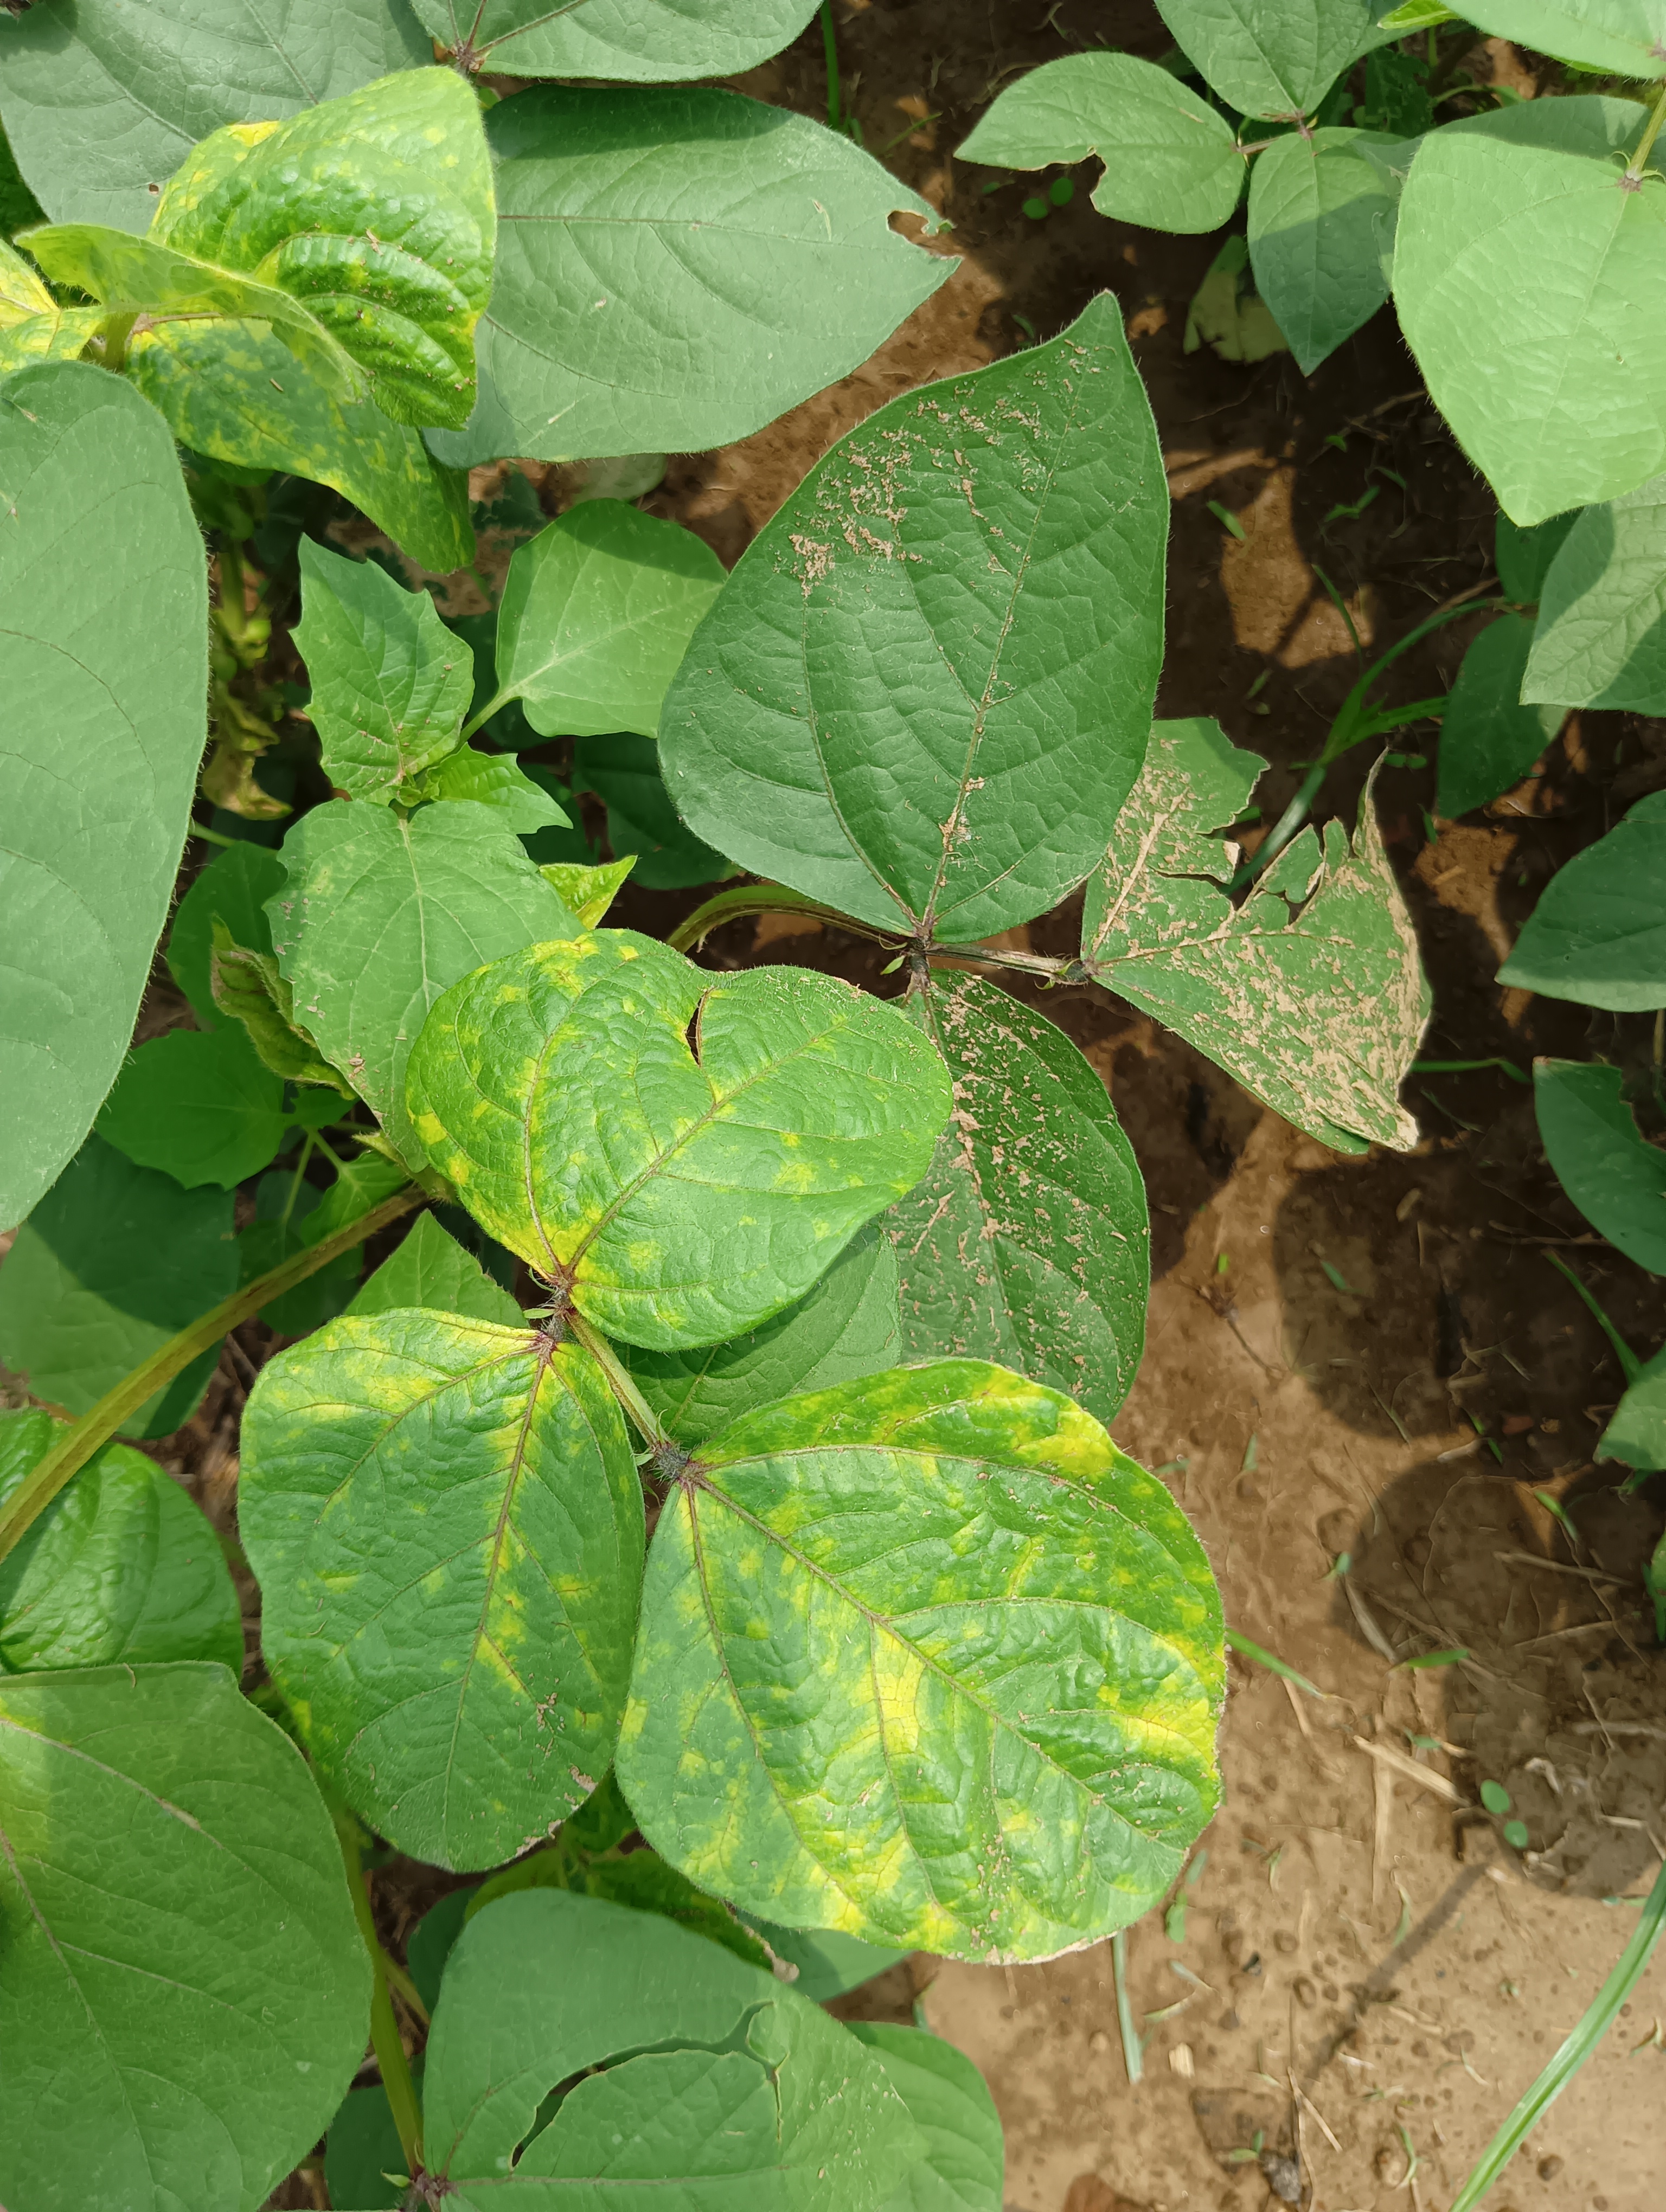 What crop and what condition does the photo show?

mungbean, yellow mosaic
